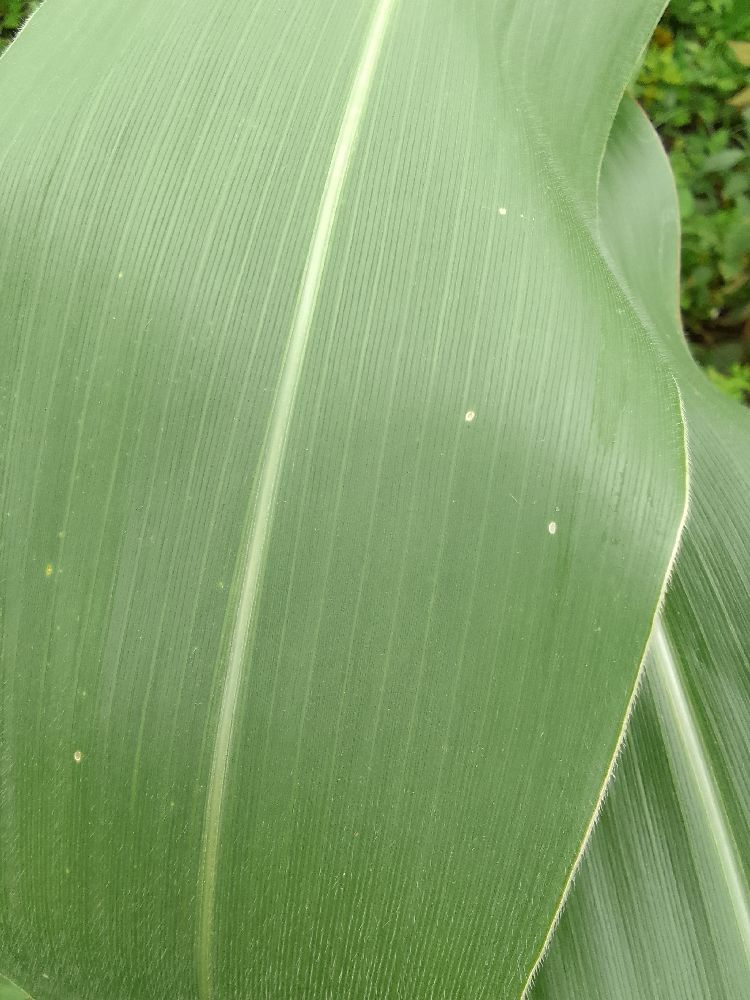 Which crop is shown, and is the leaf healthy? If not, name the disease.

maize, healthy
